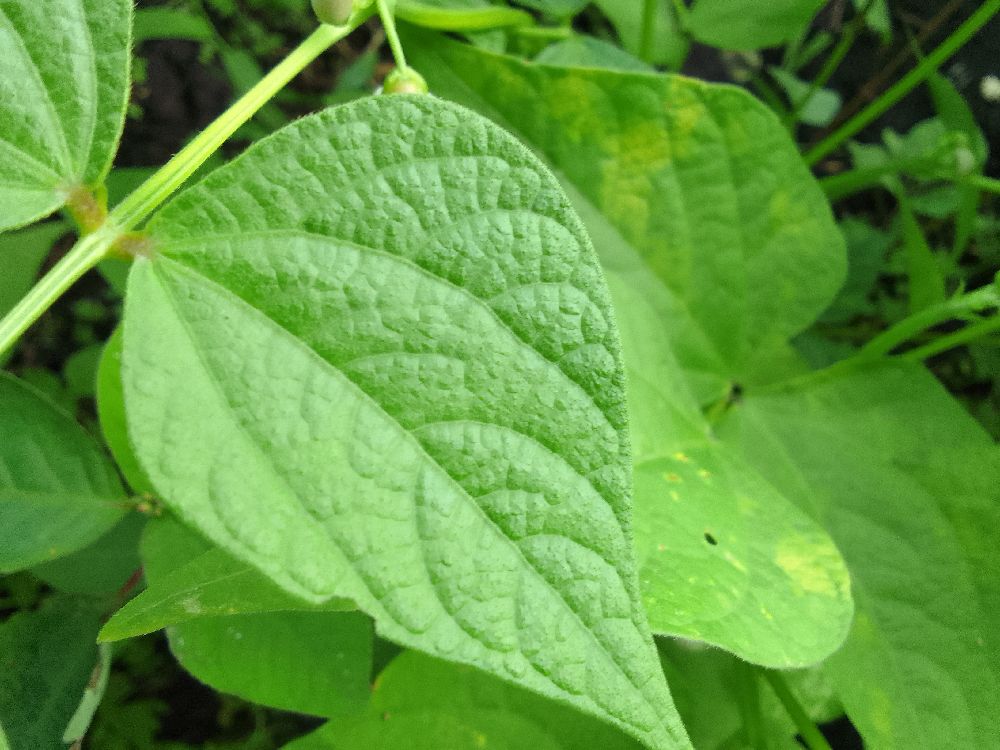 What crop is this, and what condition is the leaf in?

common bean, healthy
